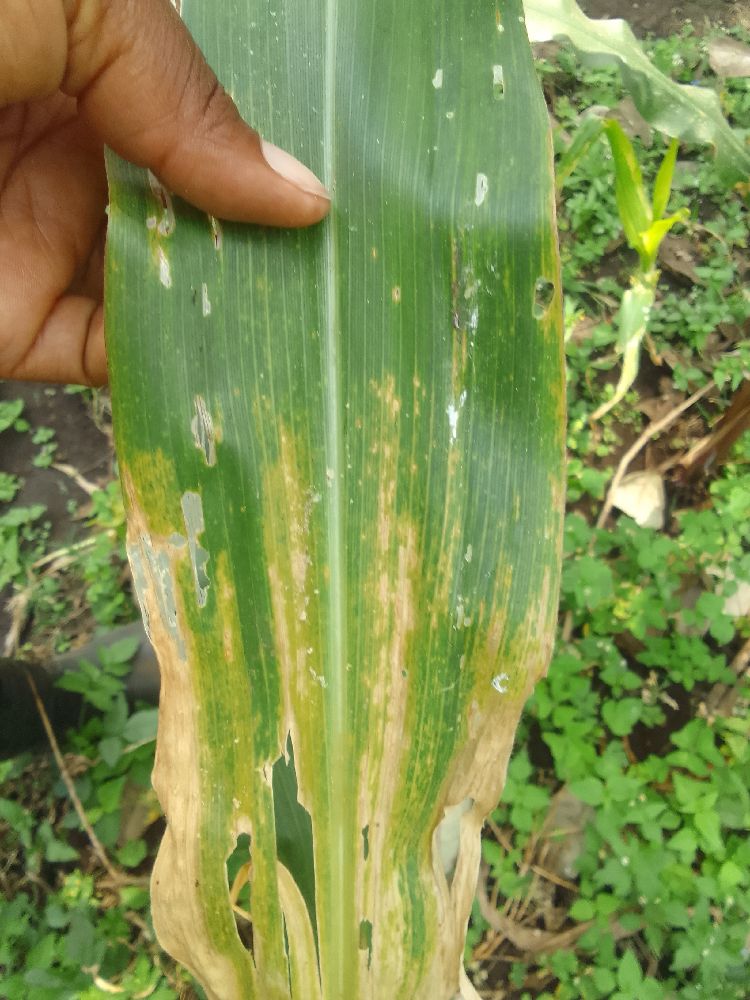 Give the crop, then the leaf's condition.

maize, maize lethal necrosis
